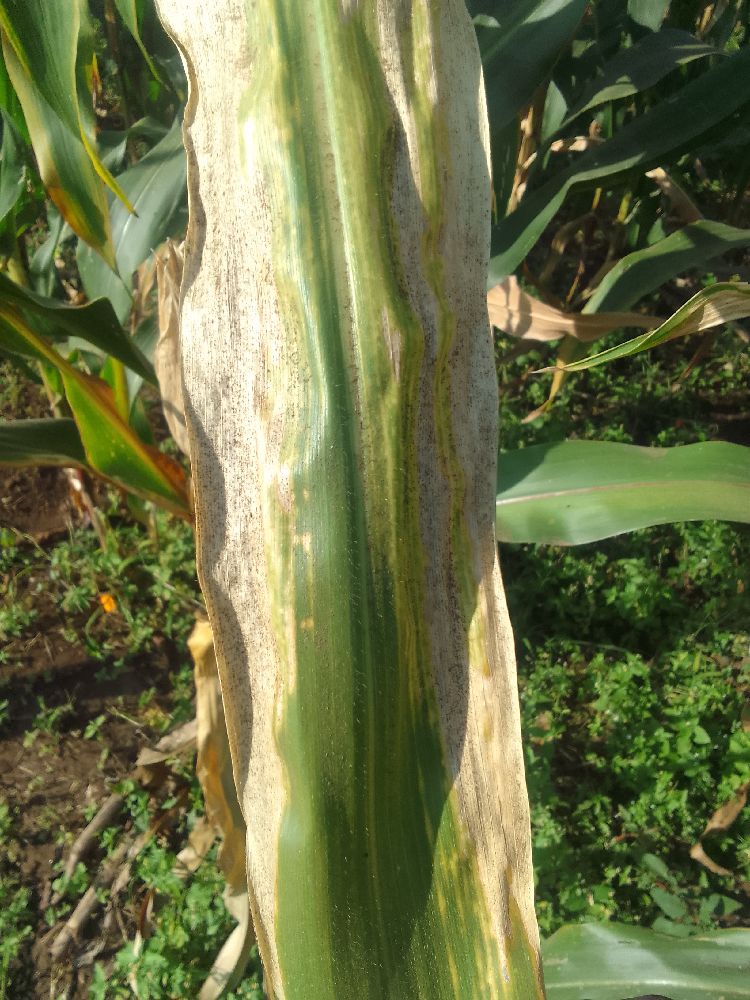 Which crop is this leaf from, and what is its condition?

maize, maize lethal necrosis
